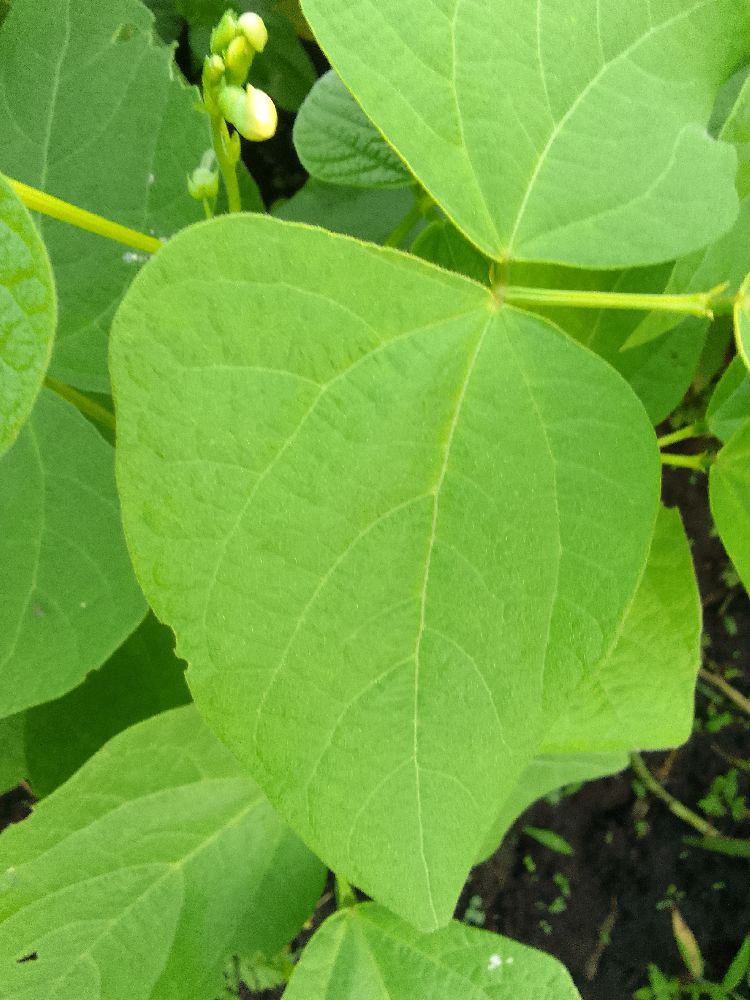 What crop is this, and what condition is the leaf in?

common bean, healthy
